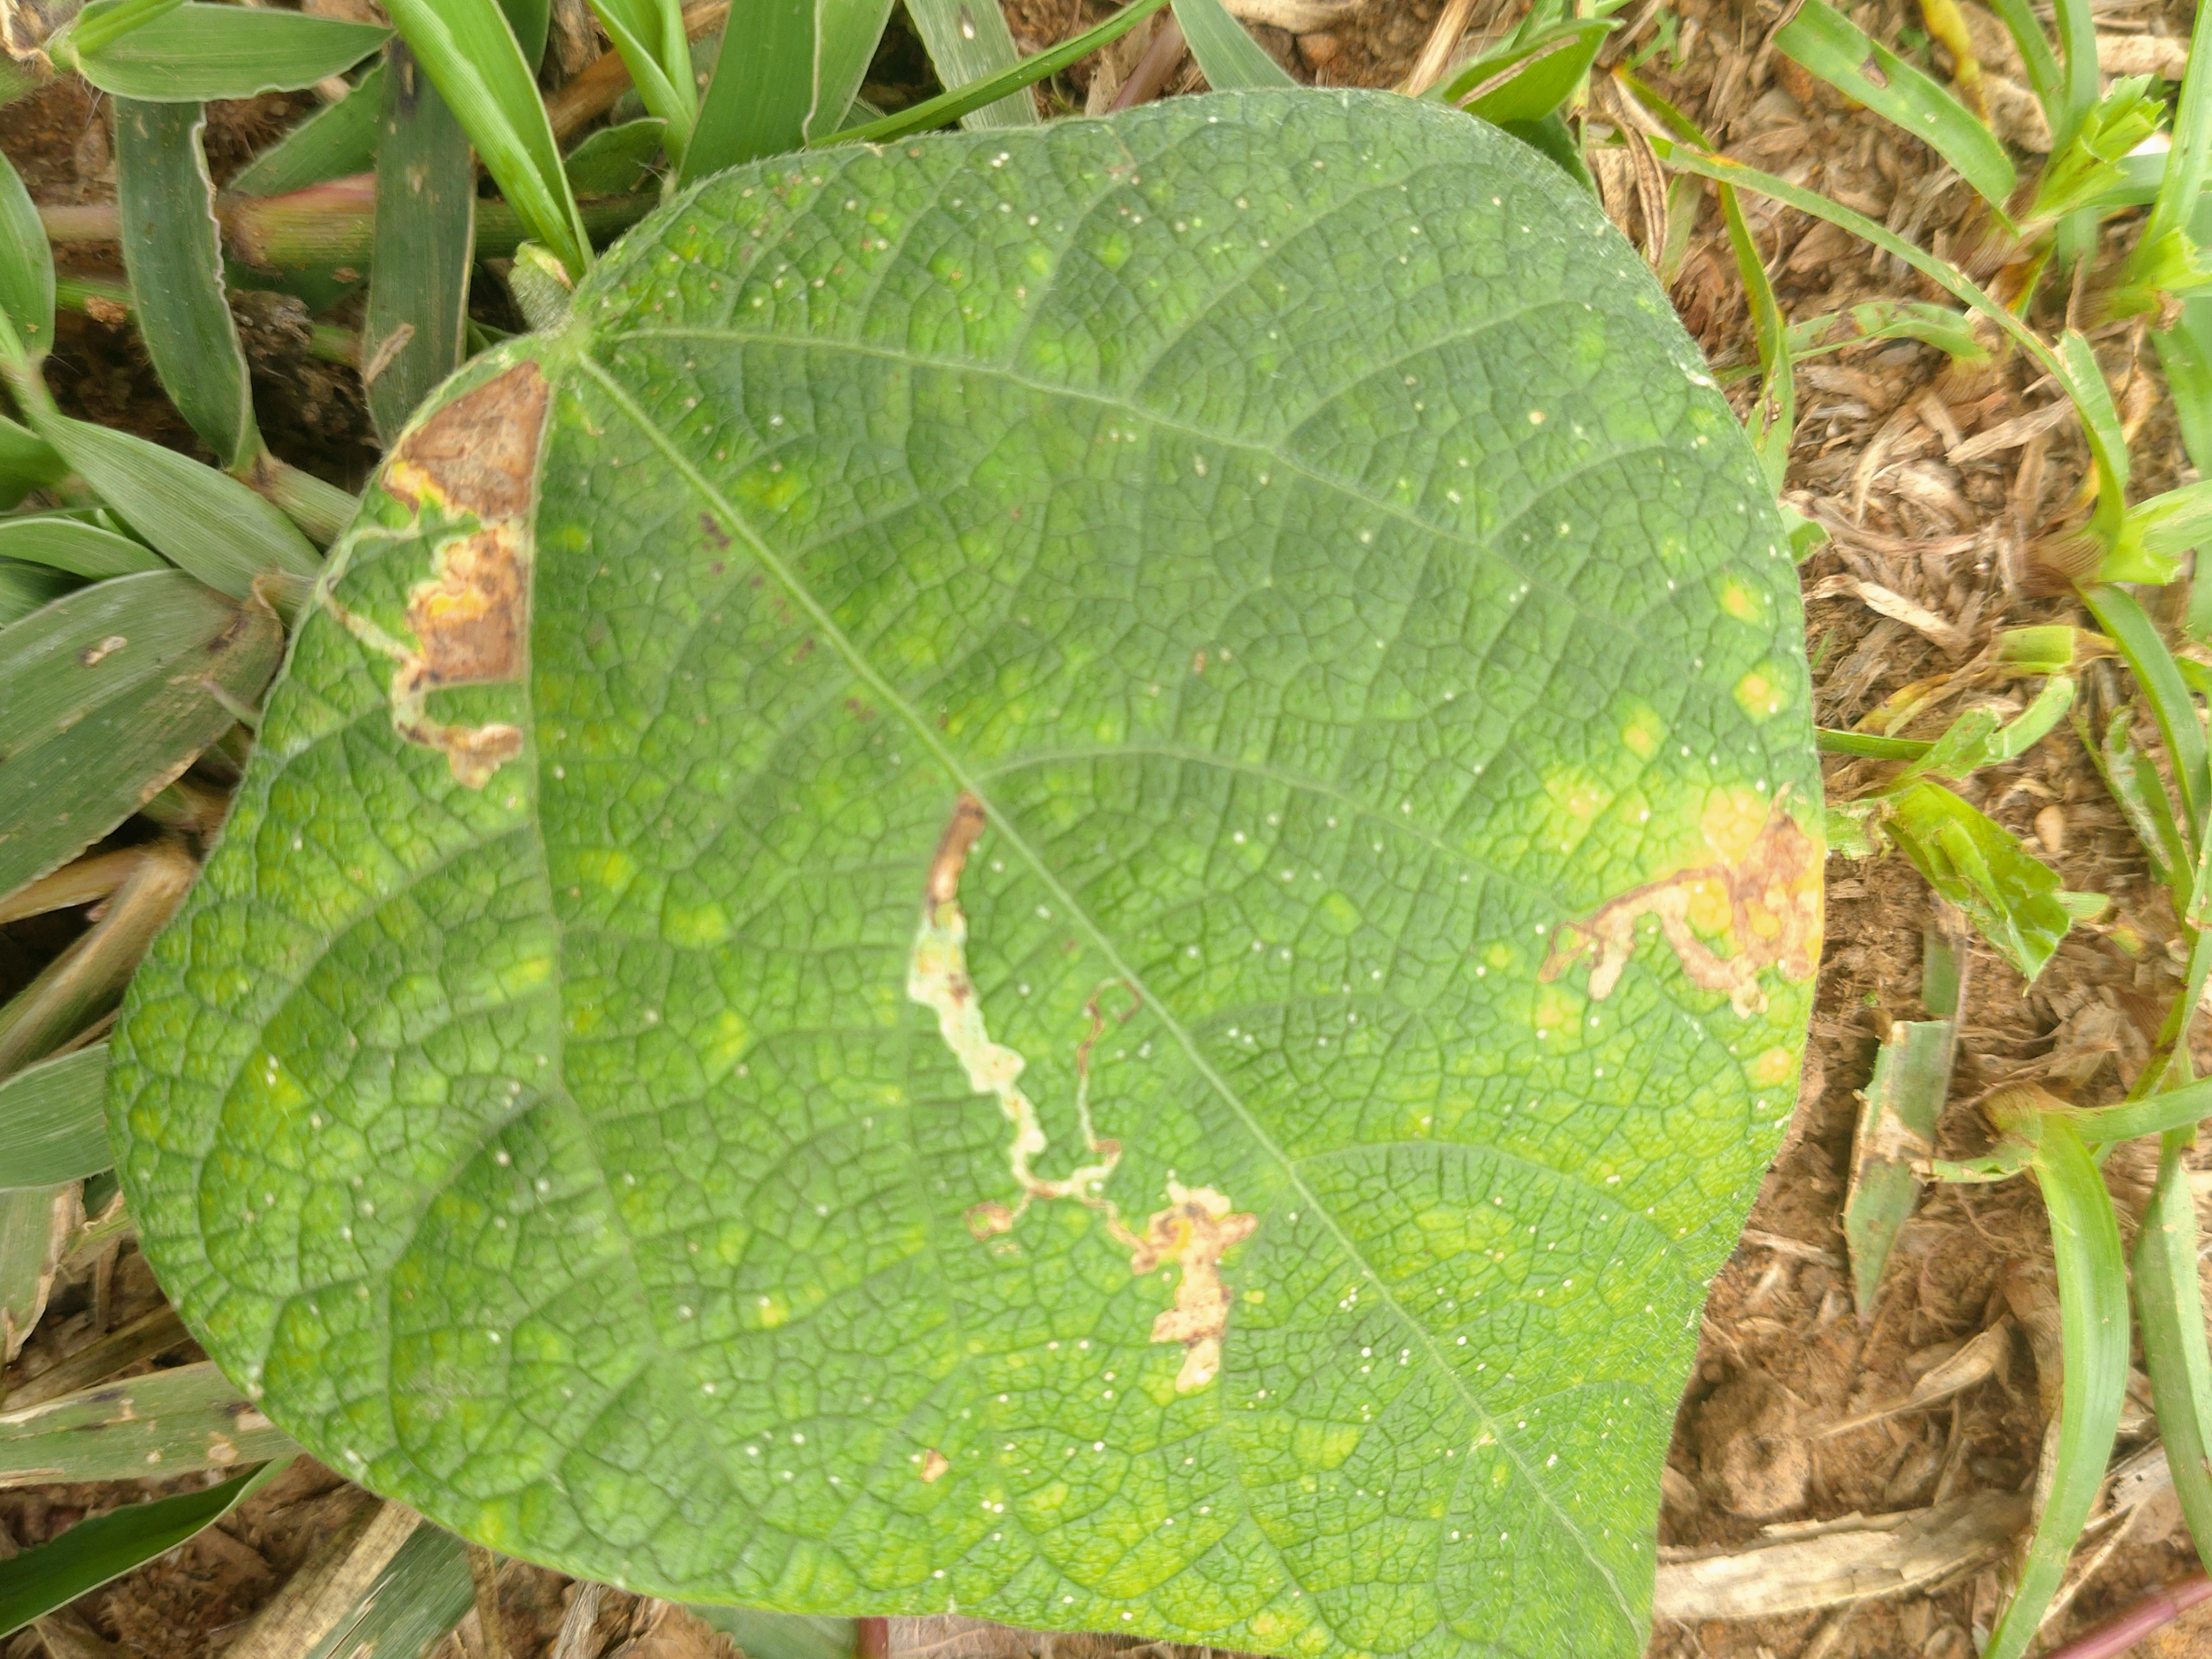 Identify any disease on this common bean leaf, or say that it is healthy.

rust
